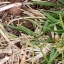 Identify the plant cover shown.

grass
